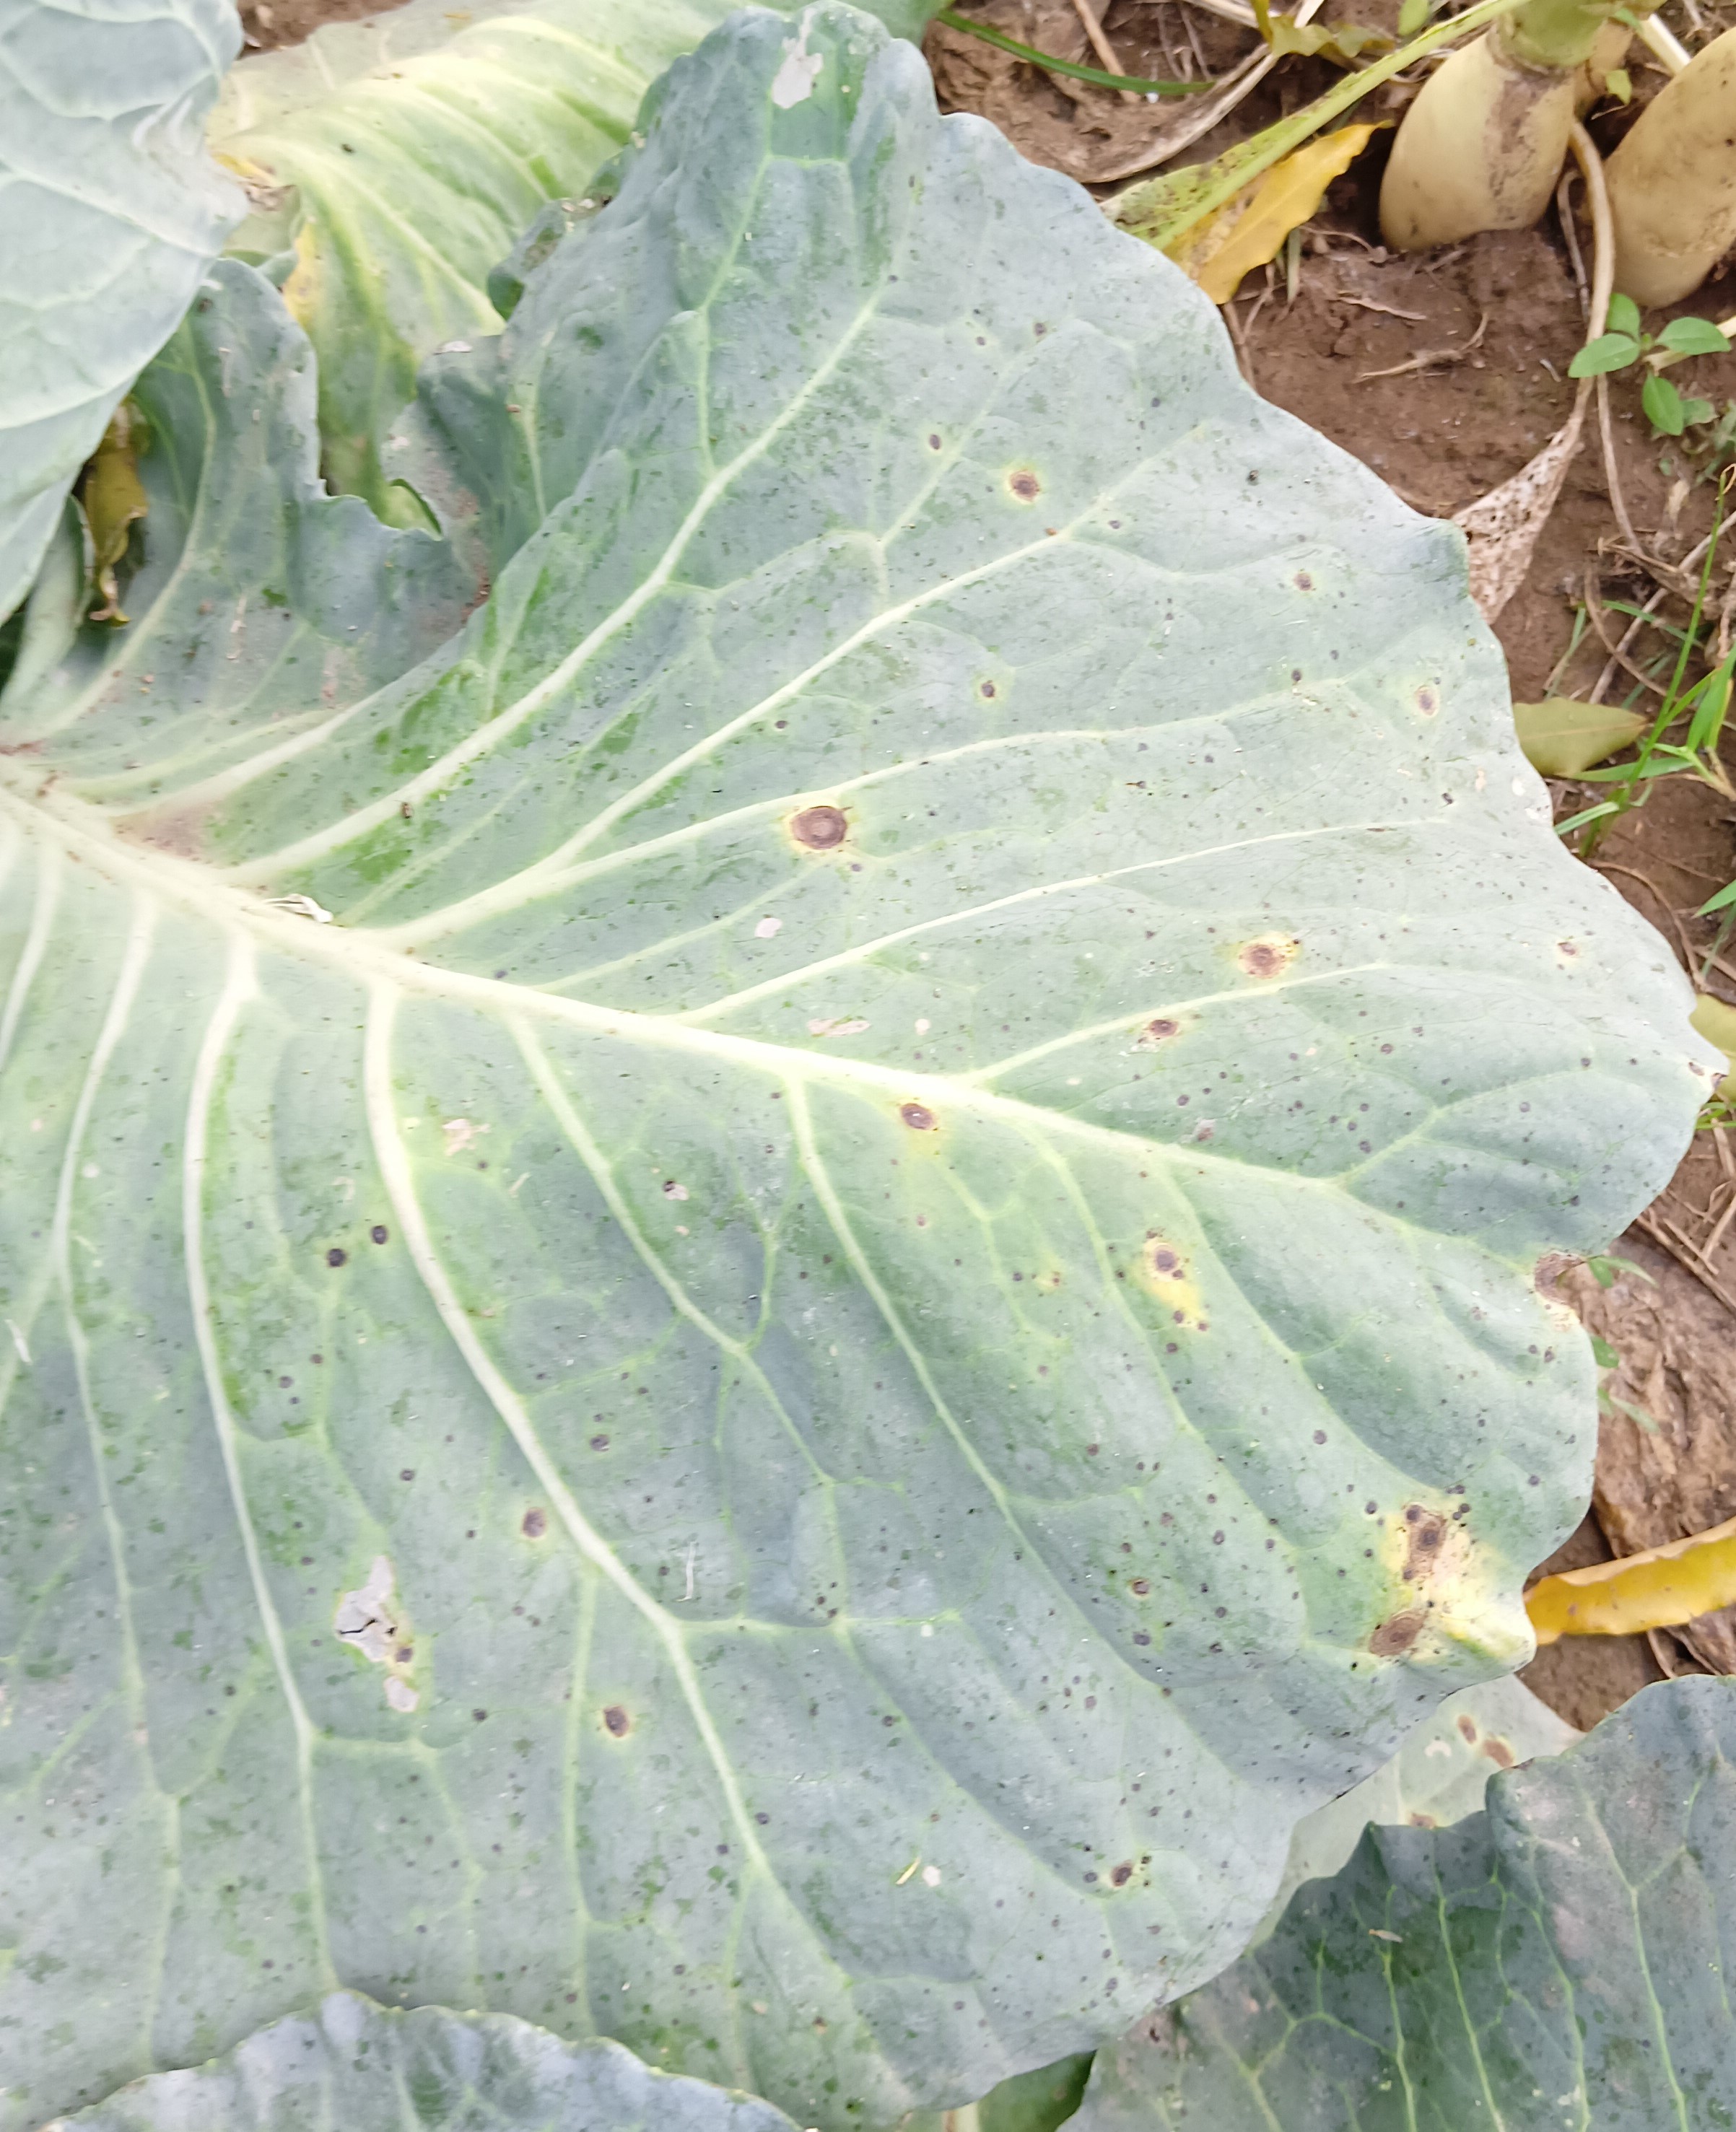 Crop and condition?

cabbage, alternaria
